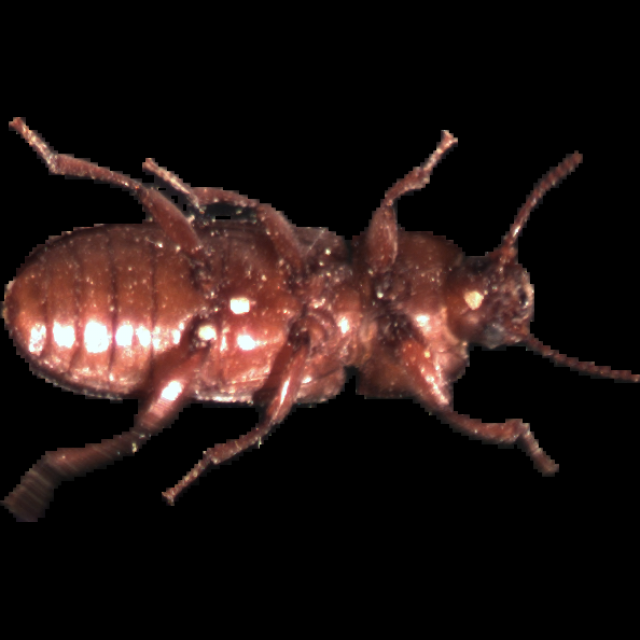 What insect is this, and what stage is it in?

mealworm beetle
